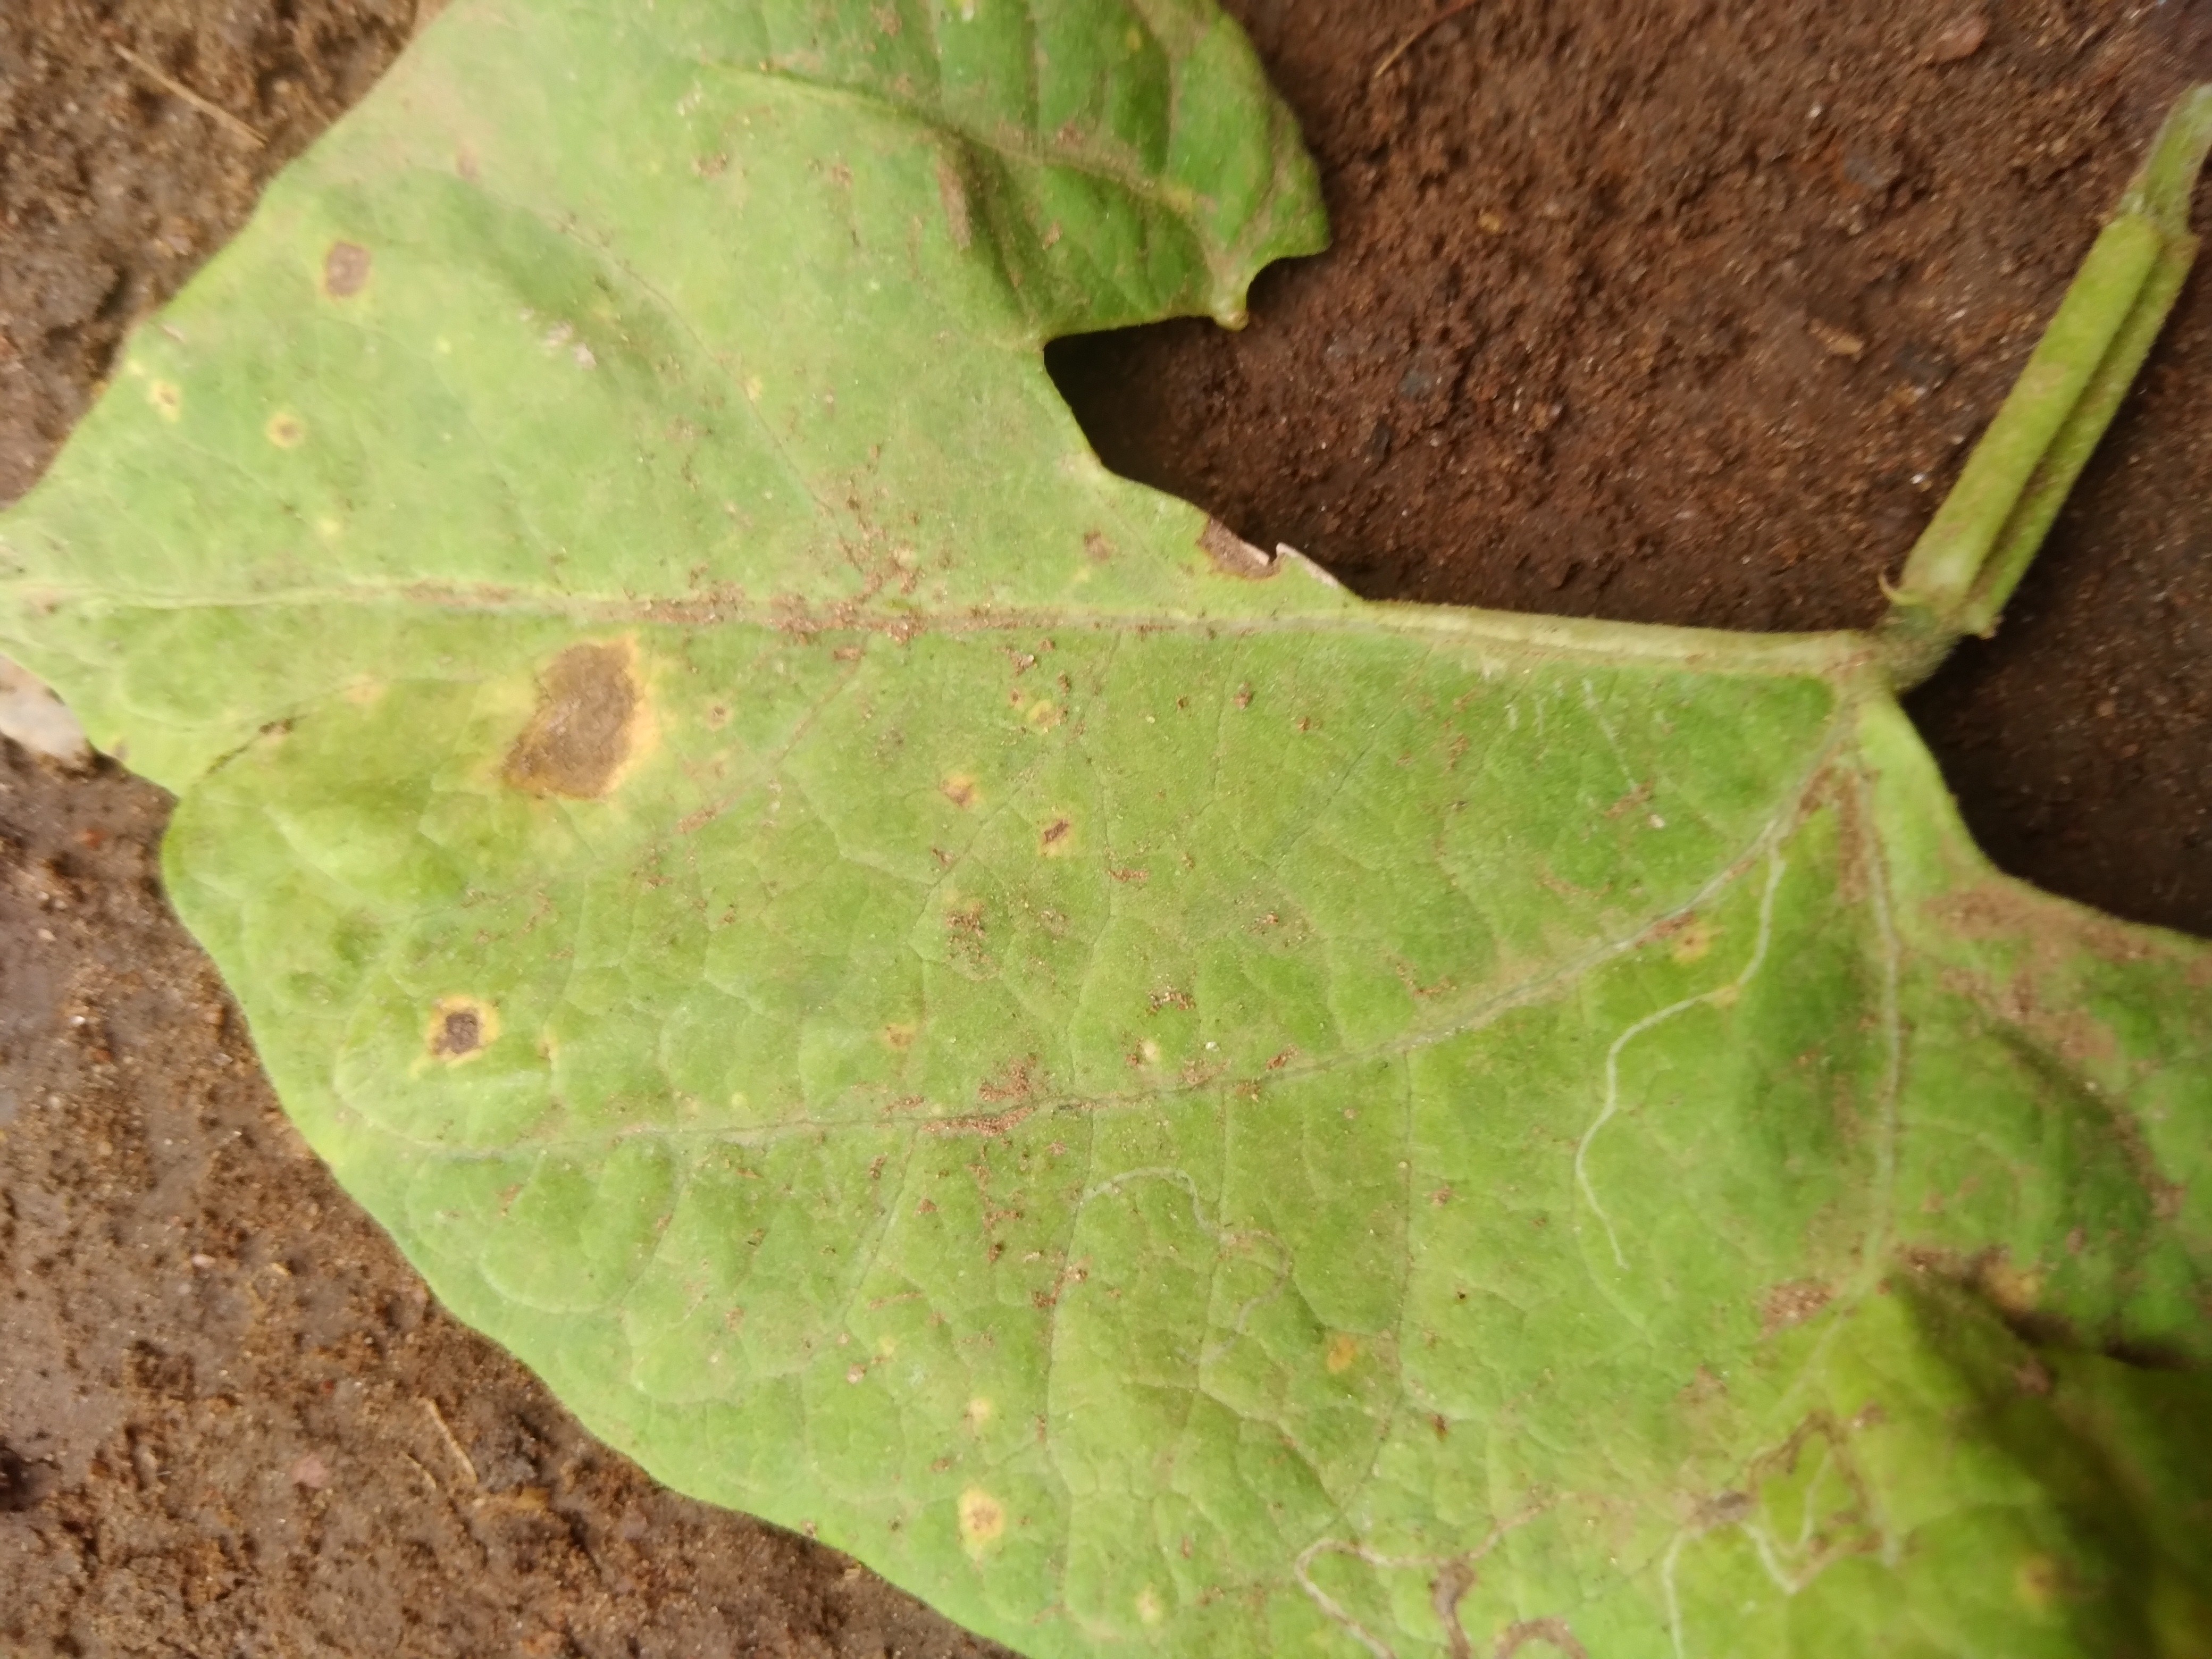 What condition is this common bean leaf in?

rust
